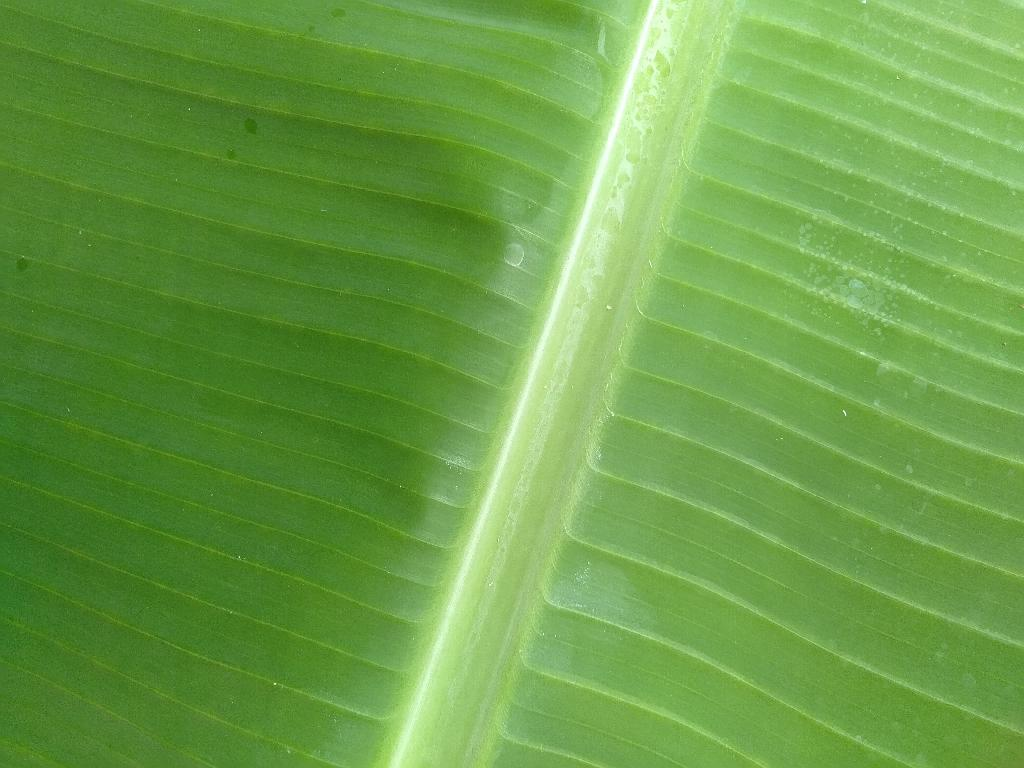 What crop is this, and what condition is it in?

banana, healthy
